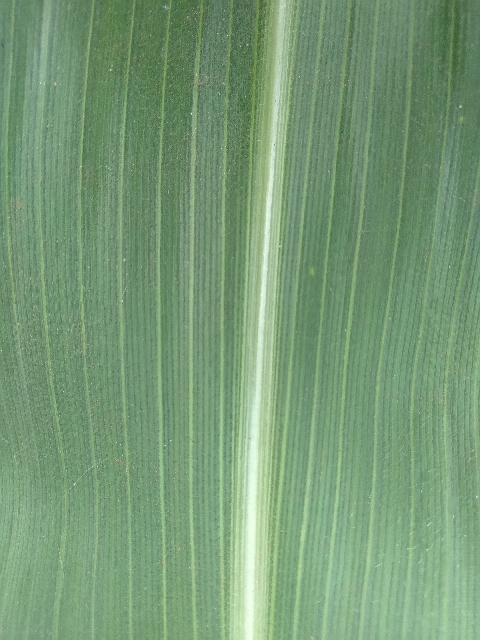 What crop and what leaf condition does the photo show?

maize, healthy
